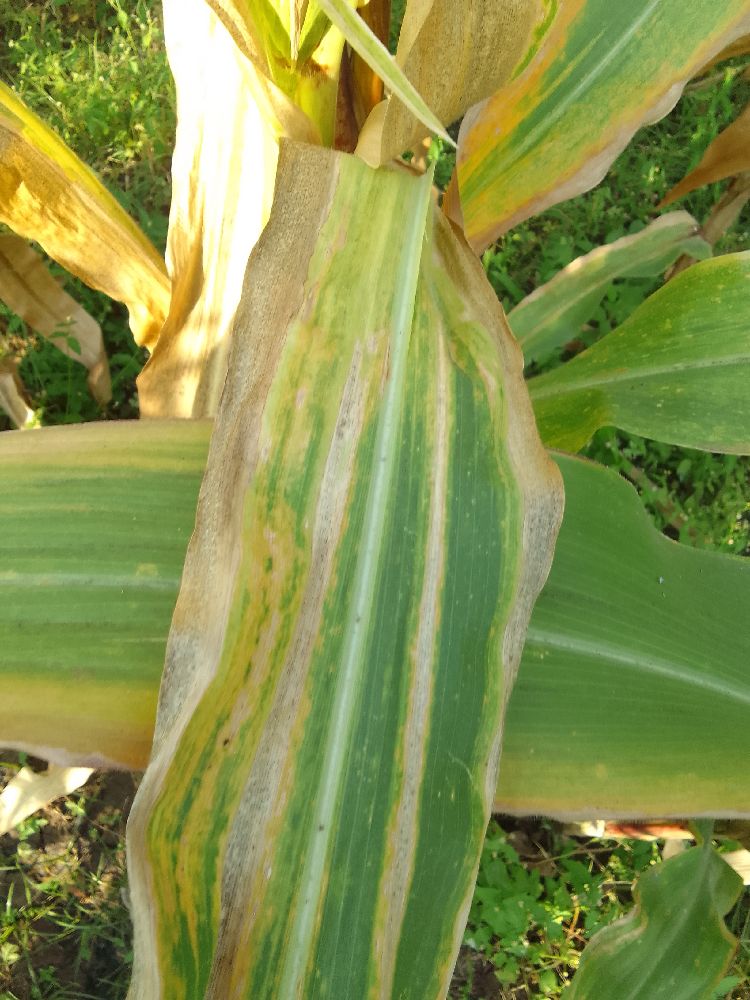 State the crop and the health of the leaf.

maize, maize lethal necrosis
